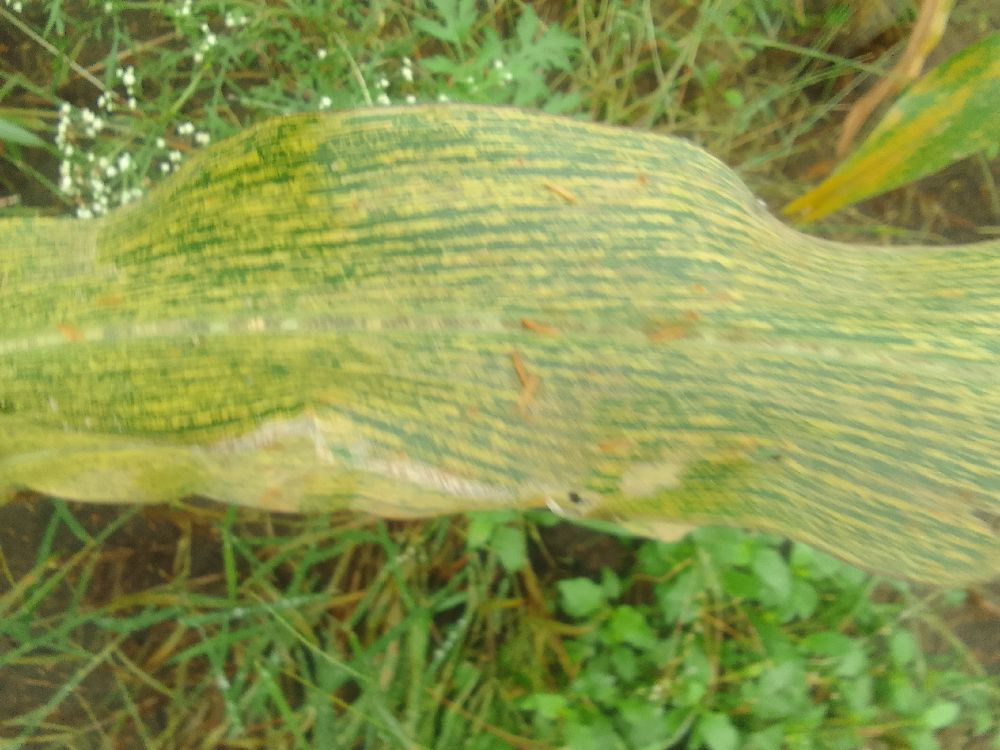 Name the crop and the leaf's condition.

maize, maize streak virus
